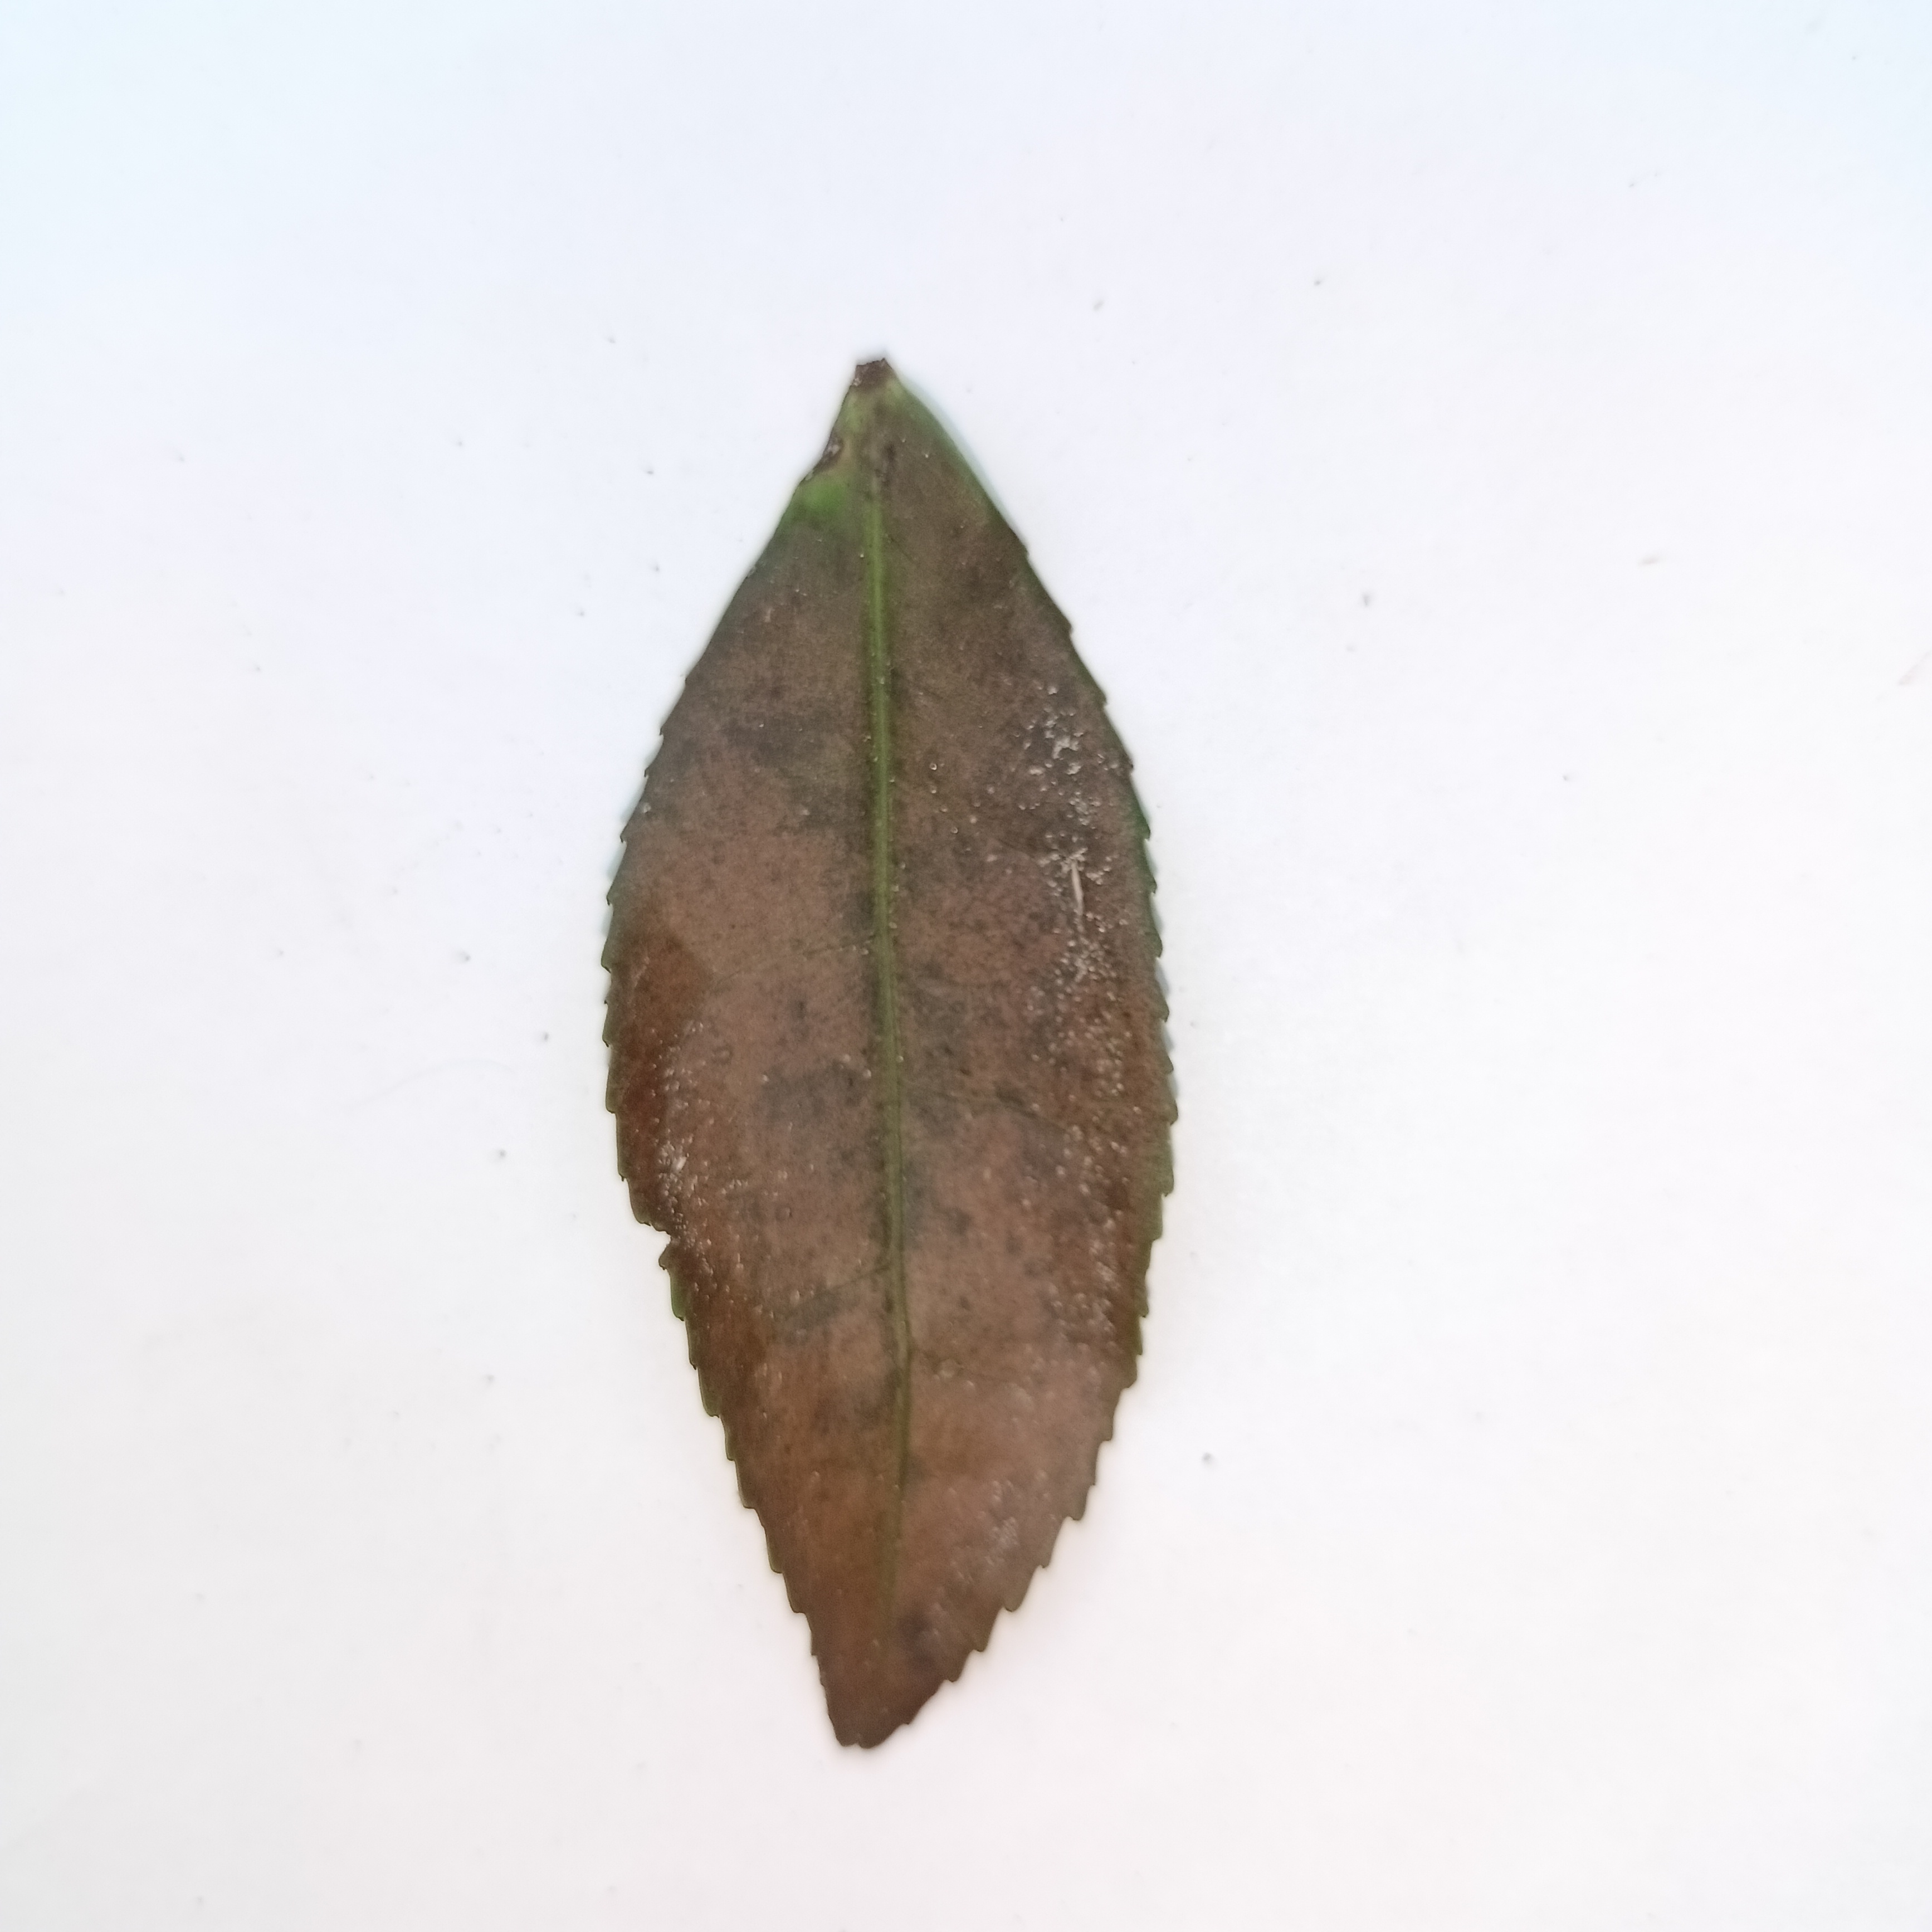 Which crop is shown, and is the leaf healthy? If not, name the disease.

tea, red rust
